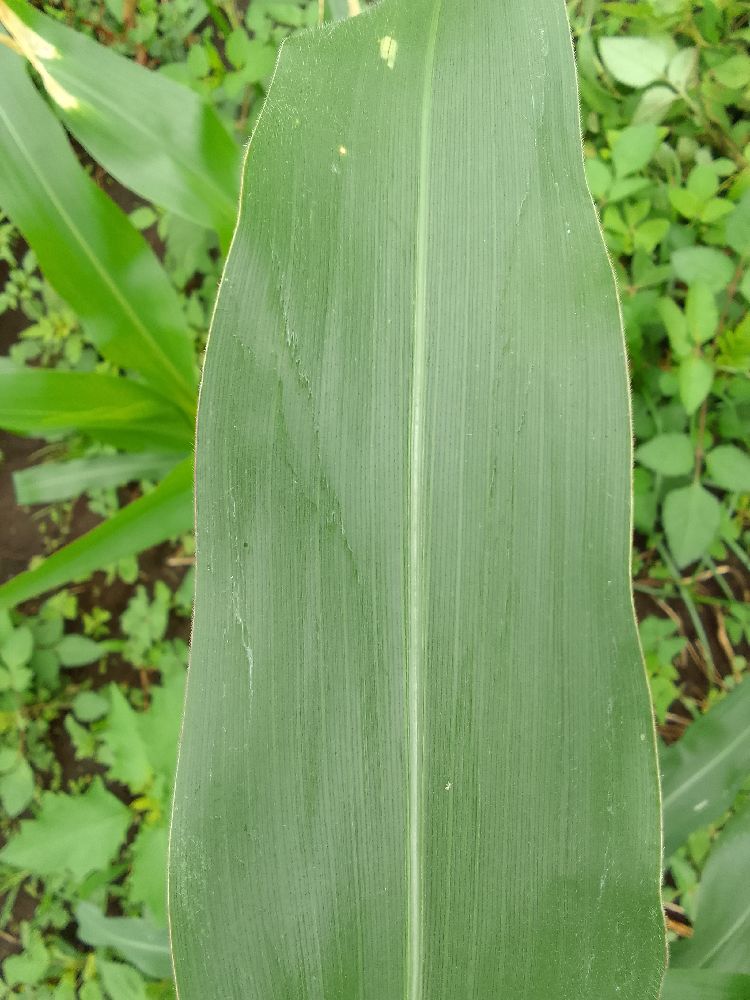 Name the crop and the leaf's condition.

maize, healthy
